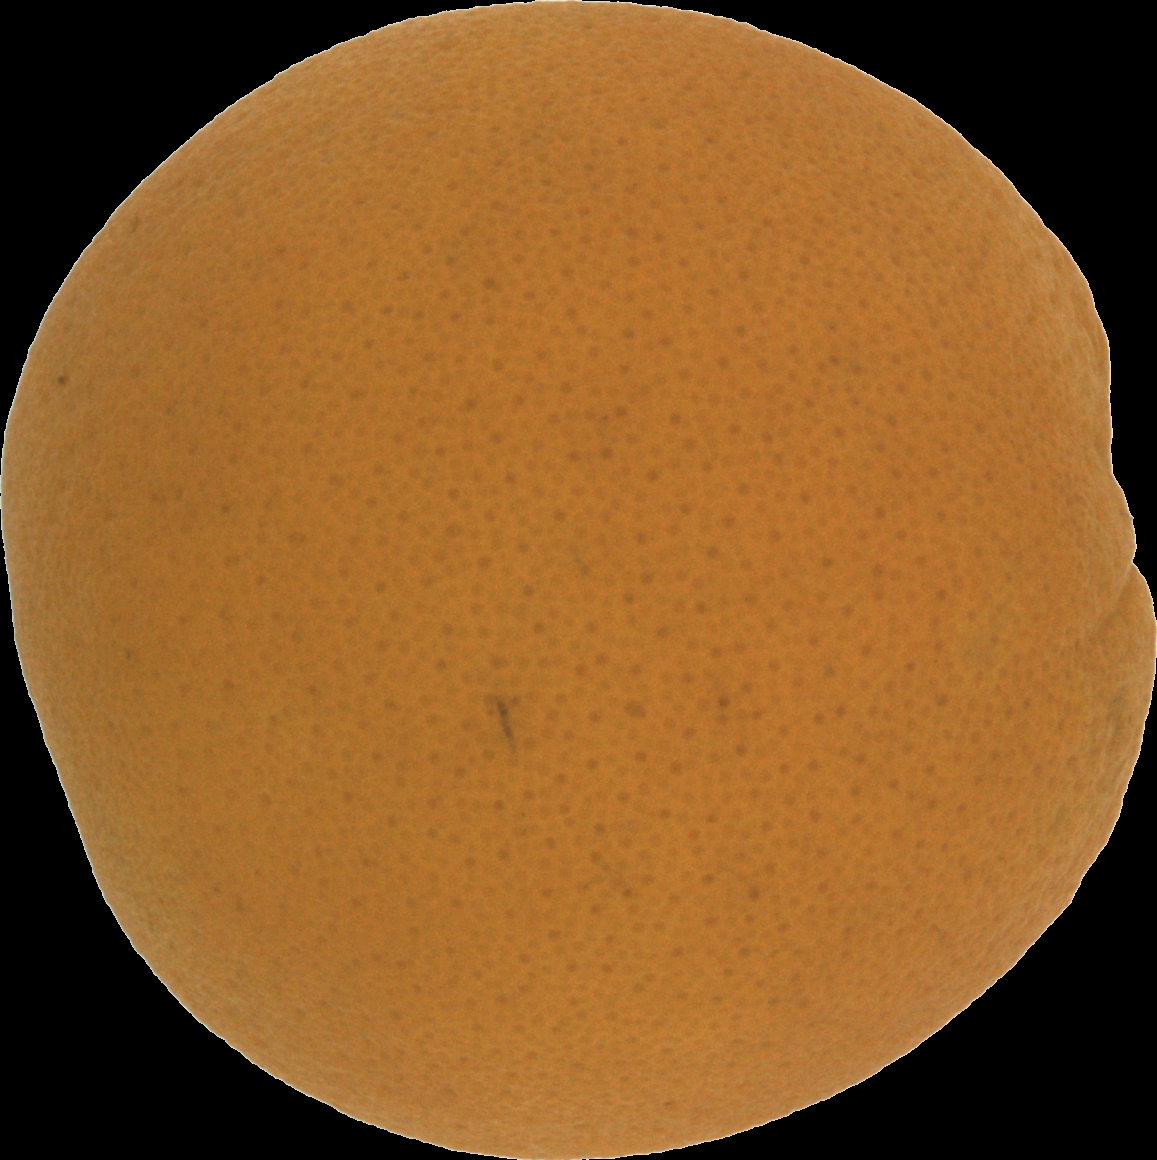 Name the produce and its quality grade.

orange, good
